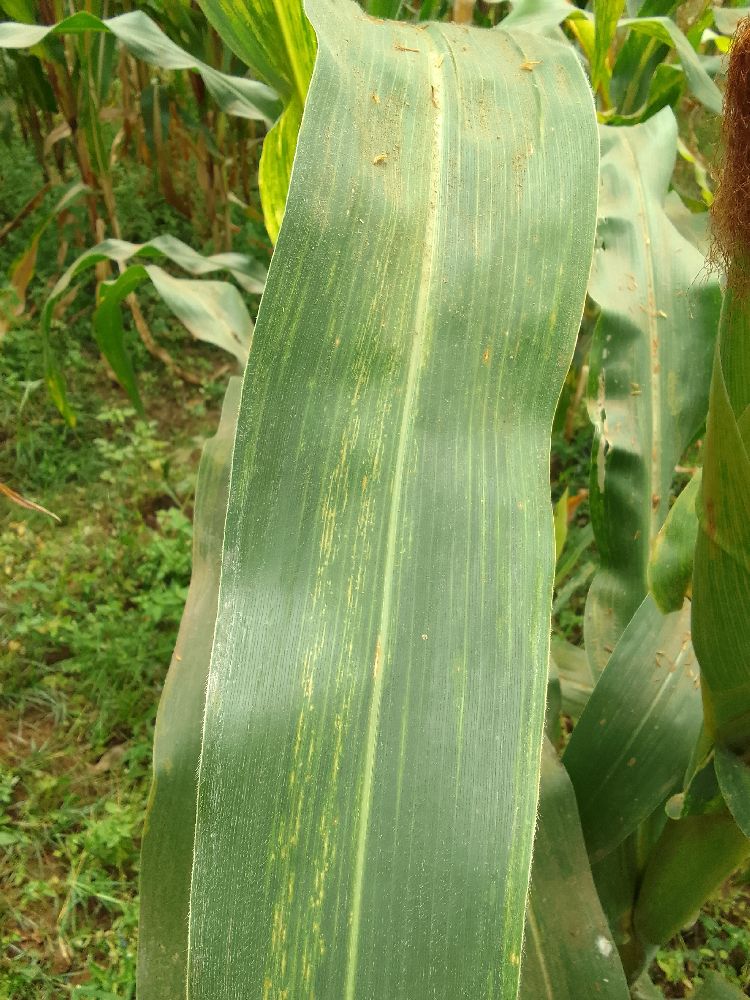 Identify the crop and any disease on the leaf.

maize, maize lethal necrosis
